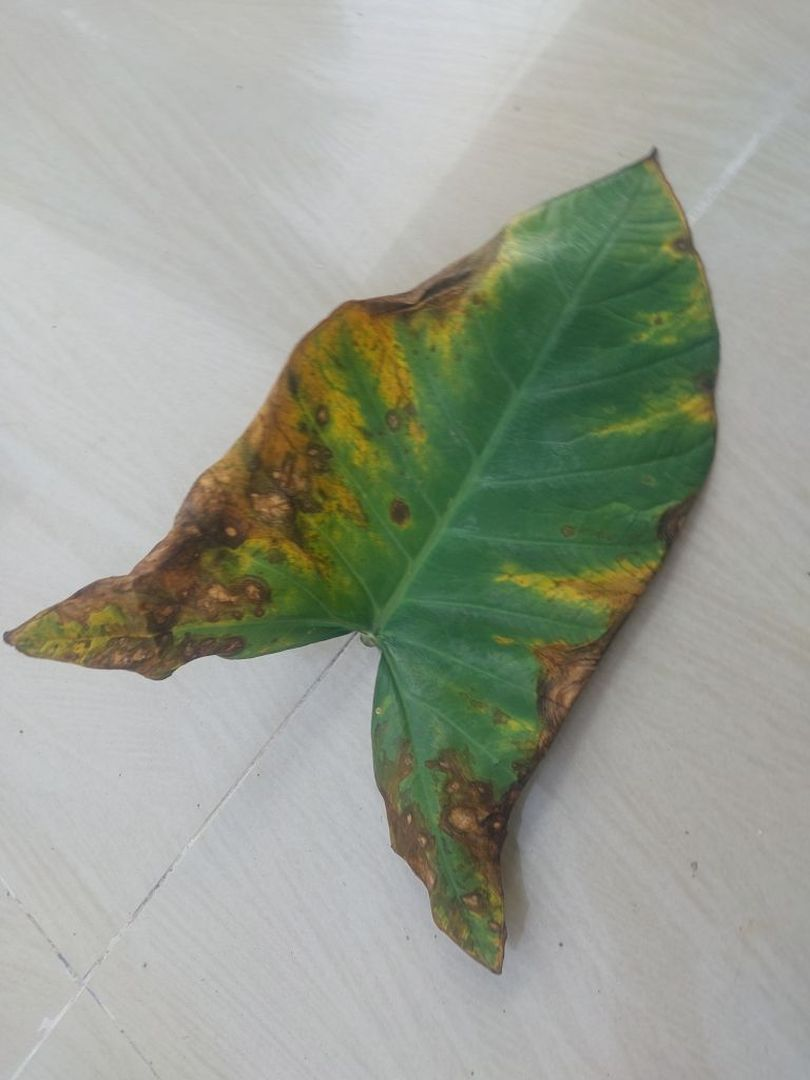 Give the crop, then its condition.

taro, leaf blight
